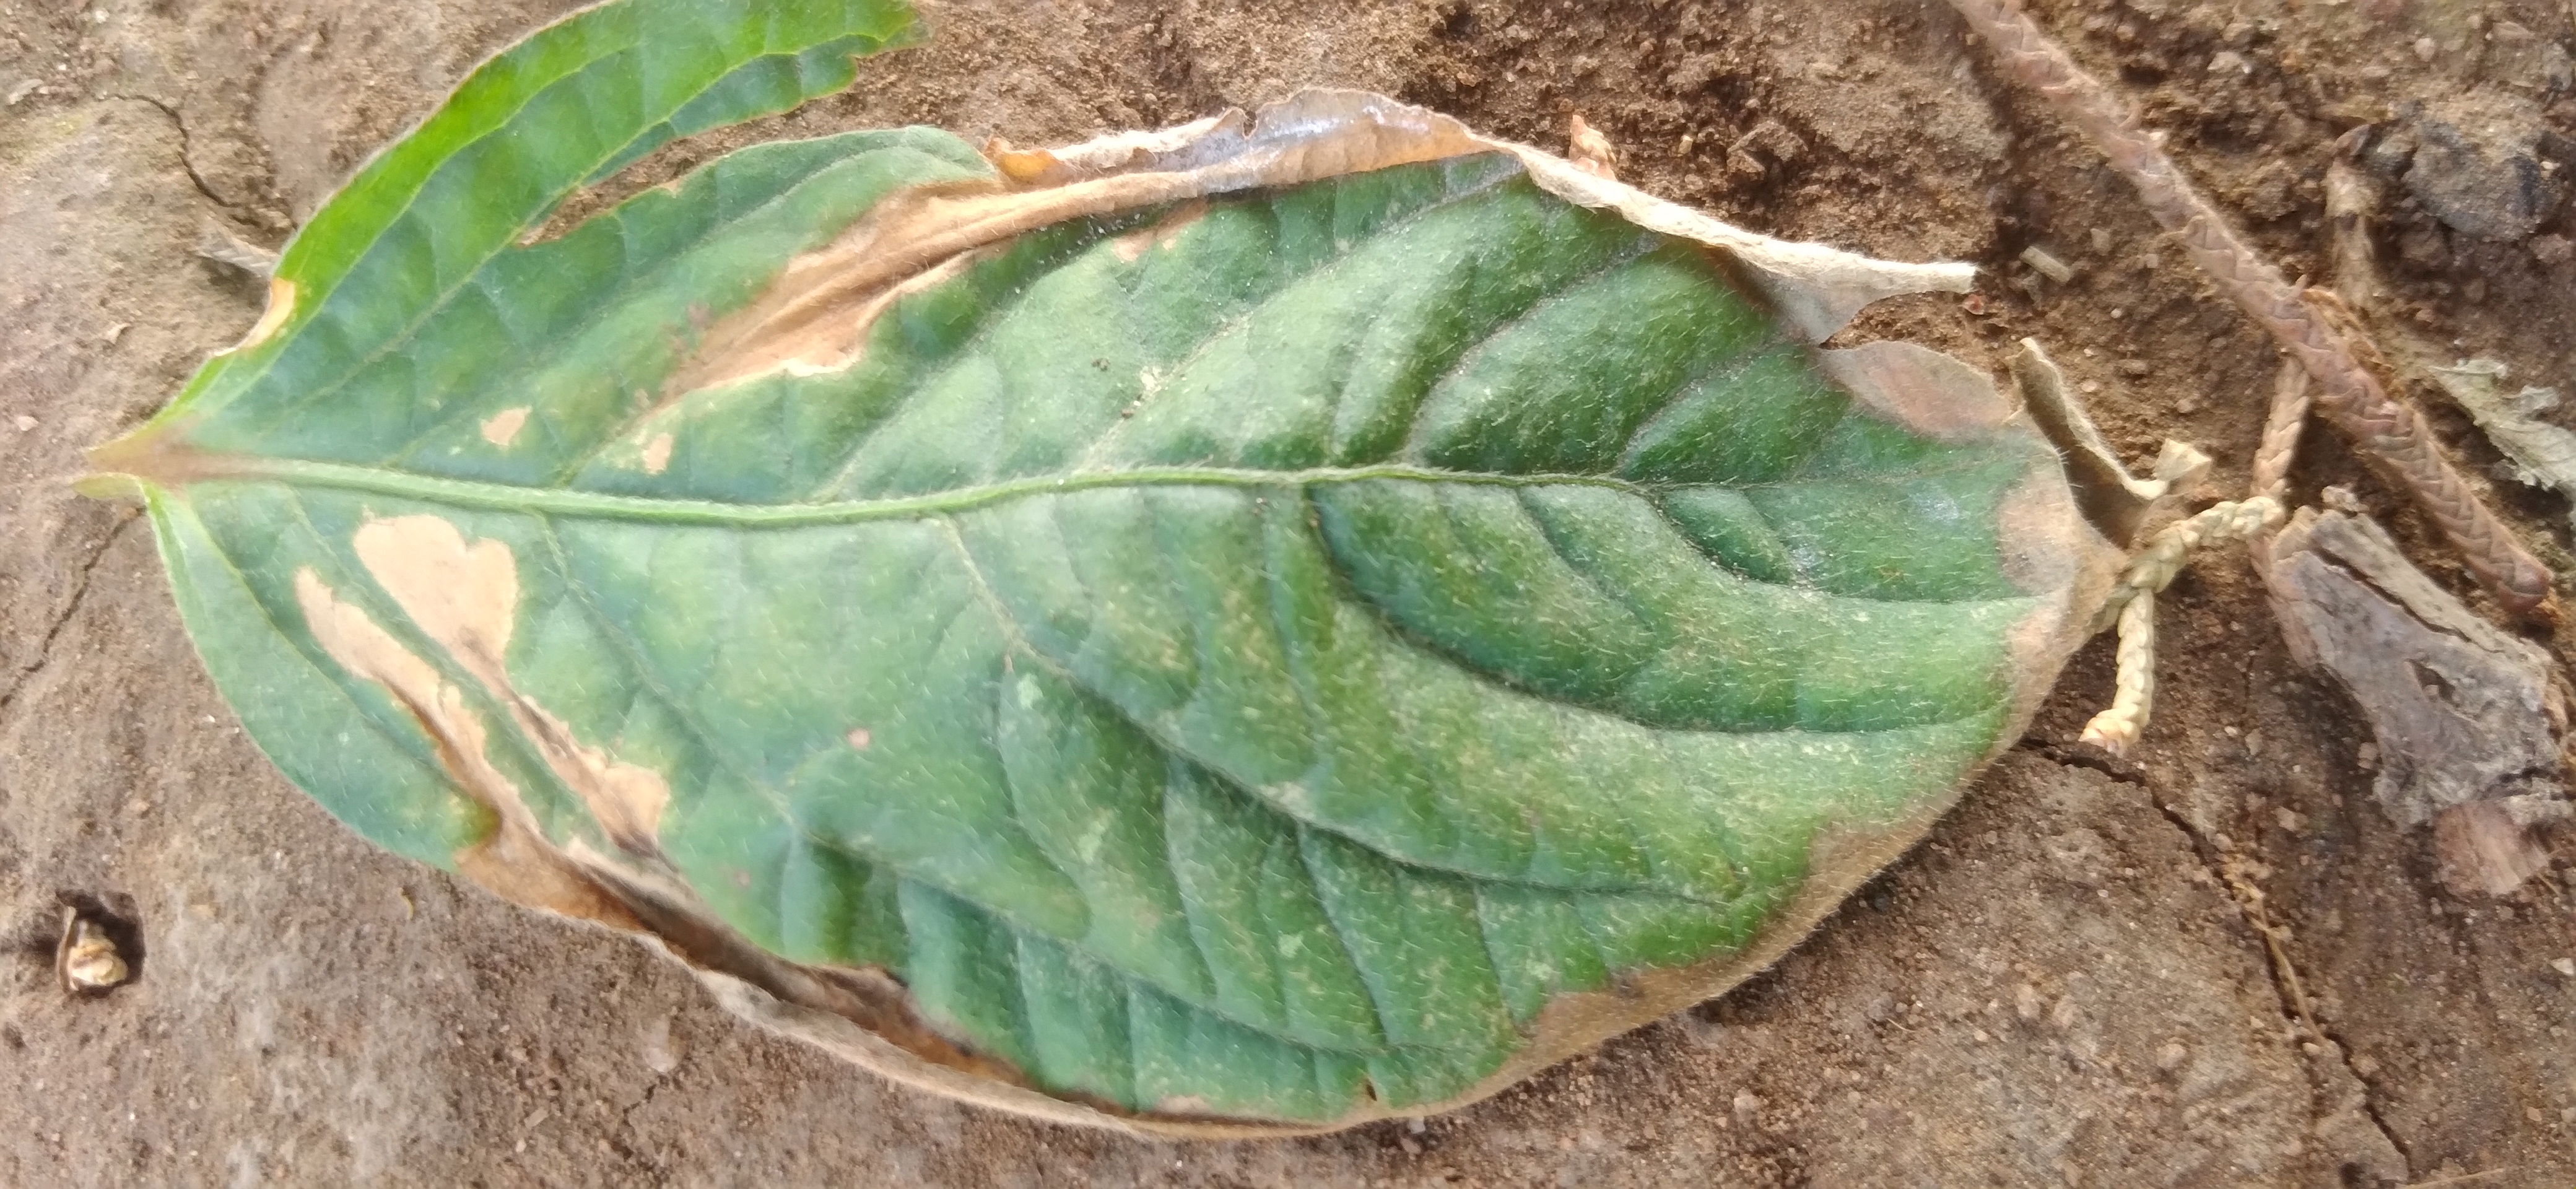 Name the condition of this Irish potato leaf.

early blight
